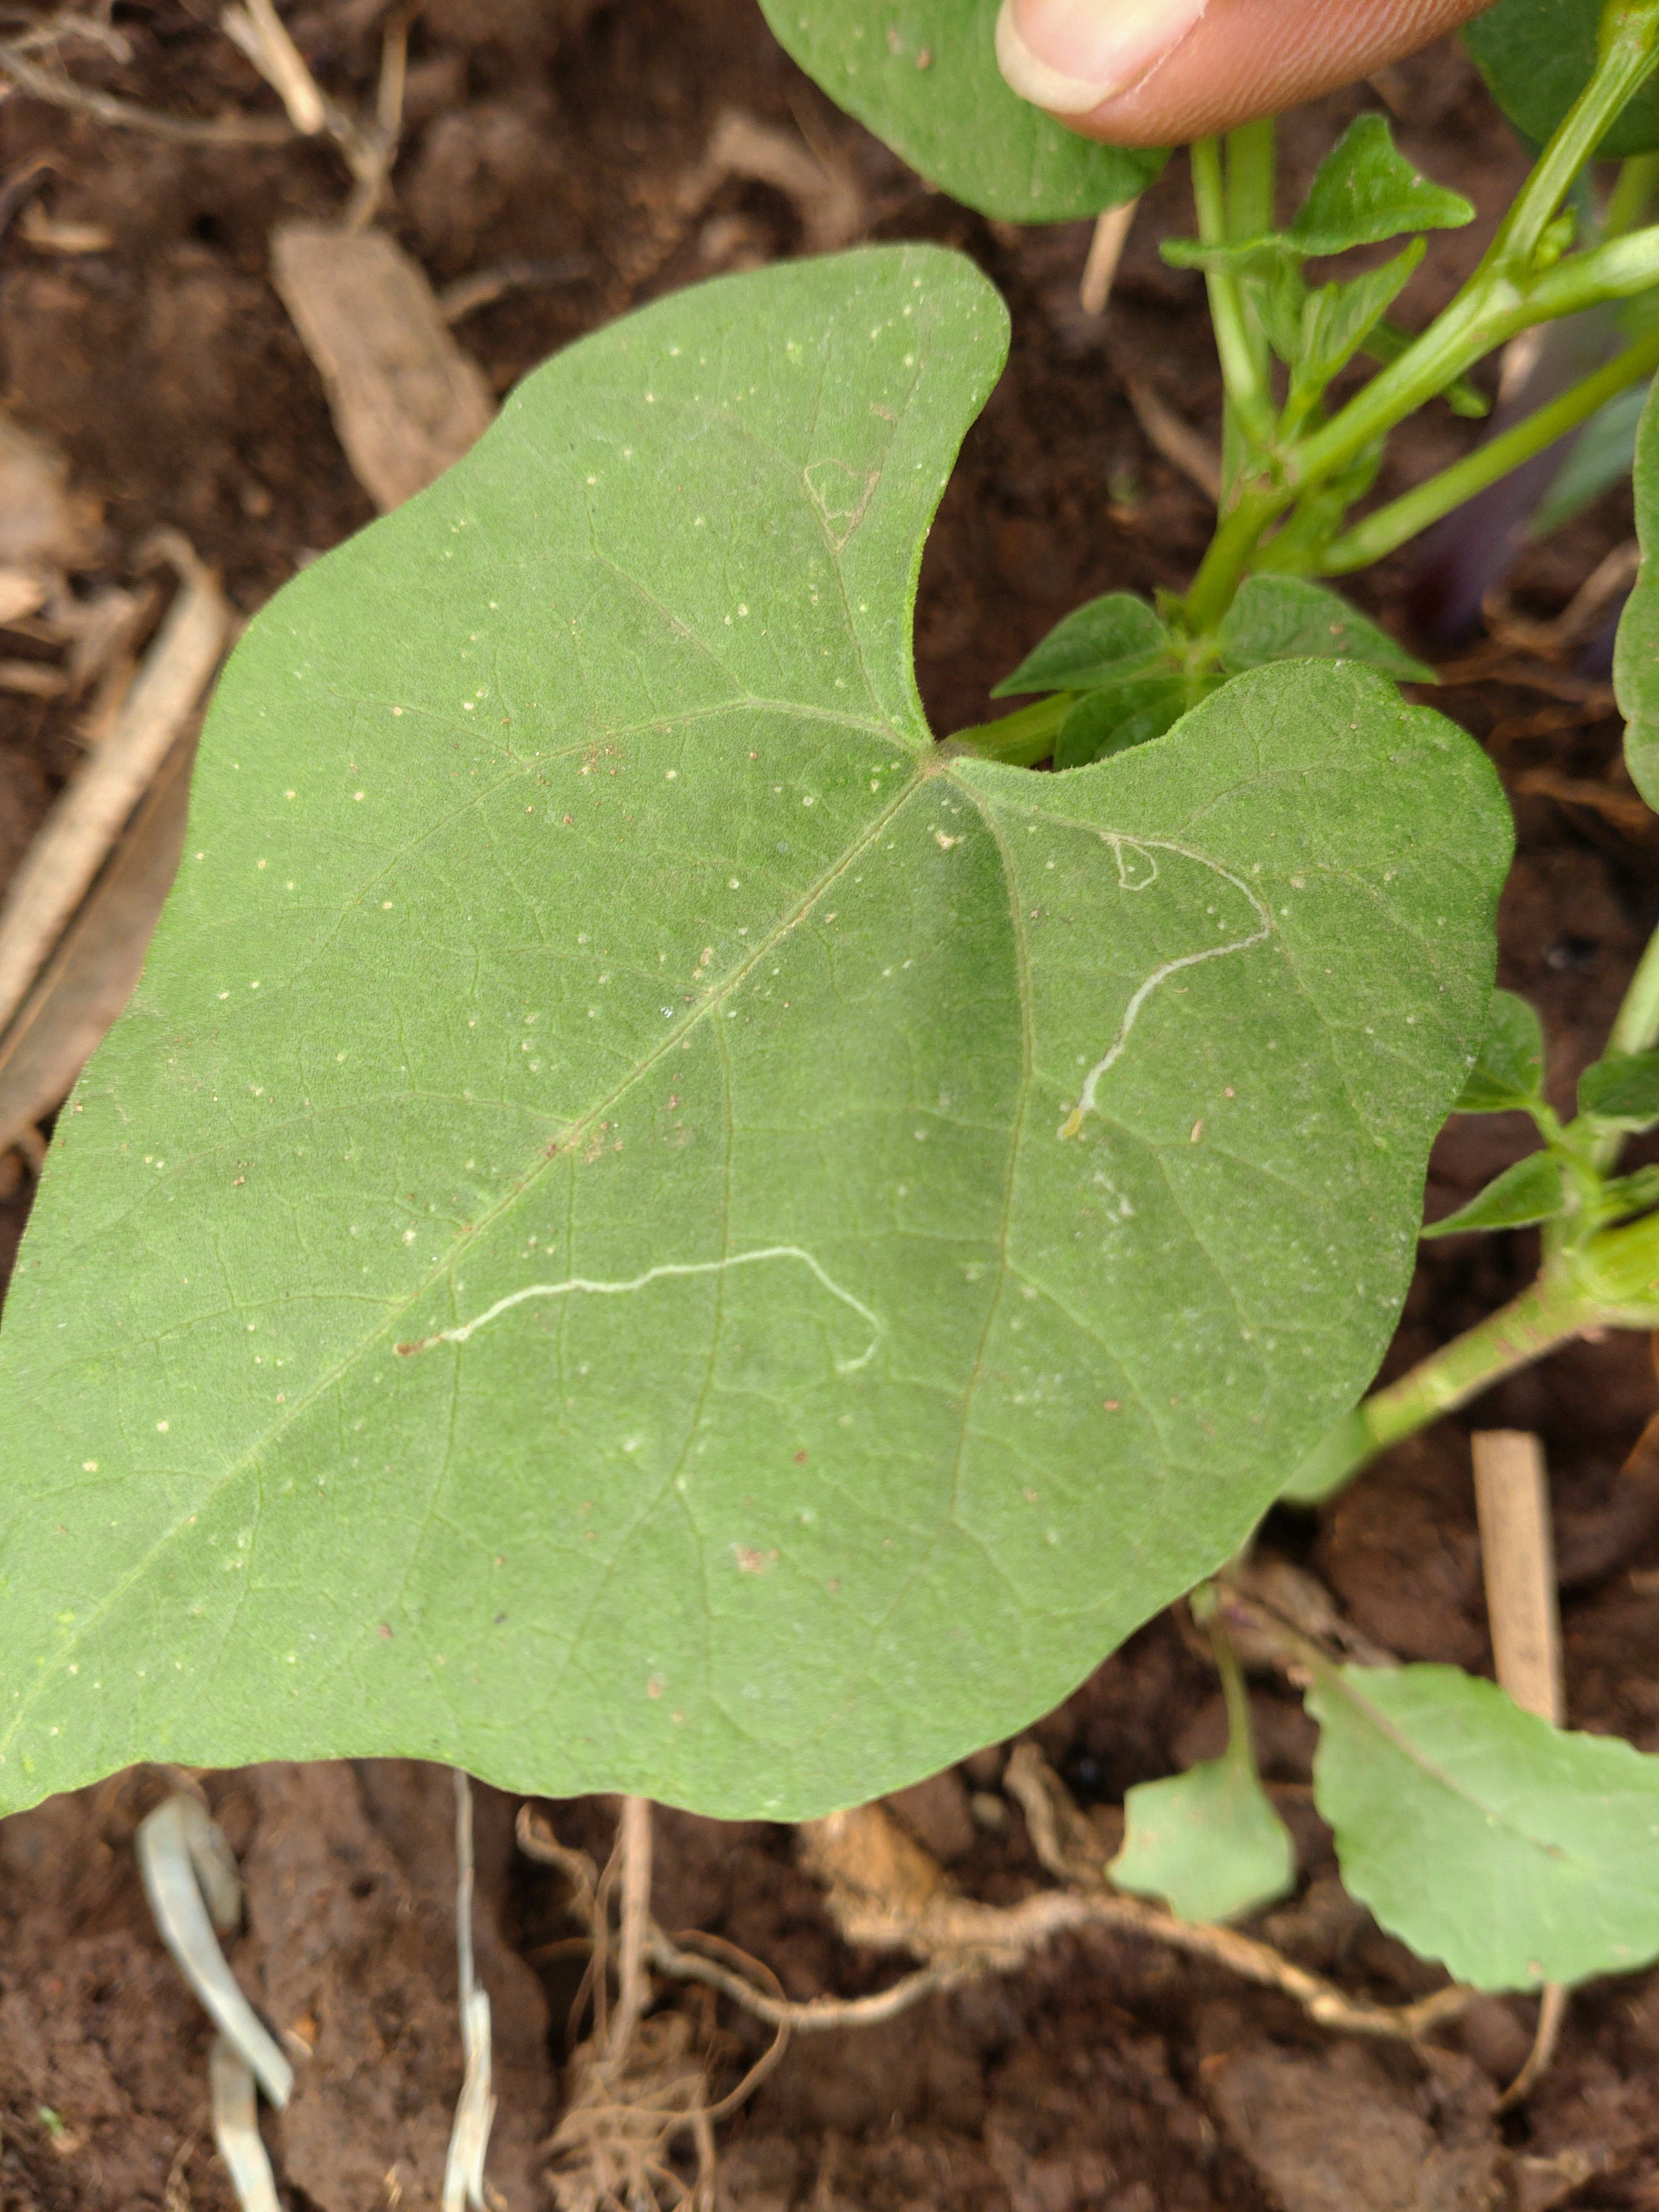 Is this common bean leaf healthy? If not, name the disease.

healthy
